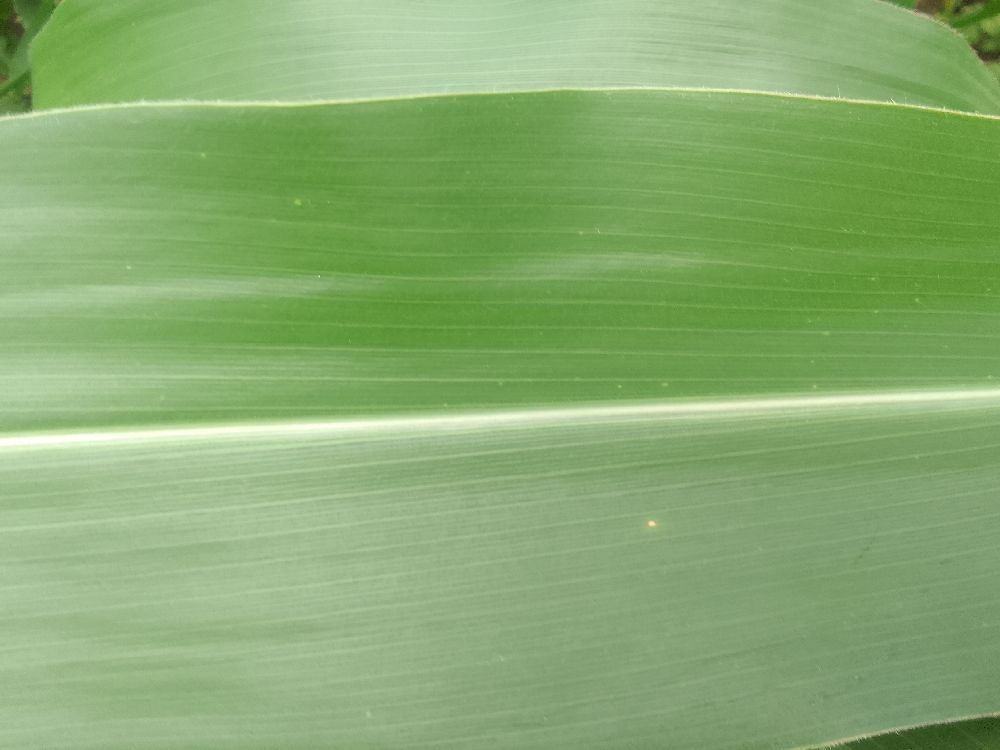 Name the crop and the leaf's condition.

maize, healthy
